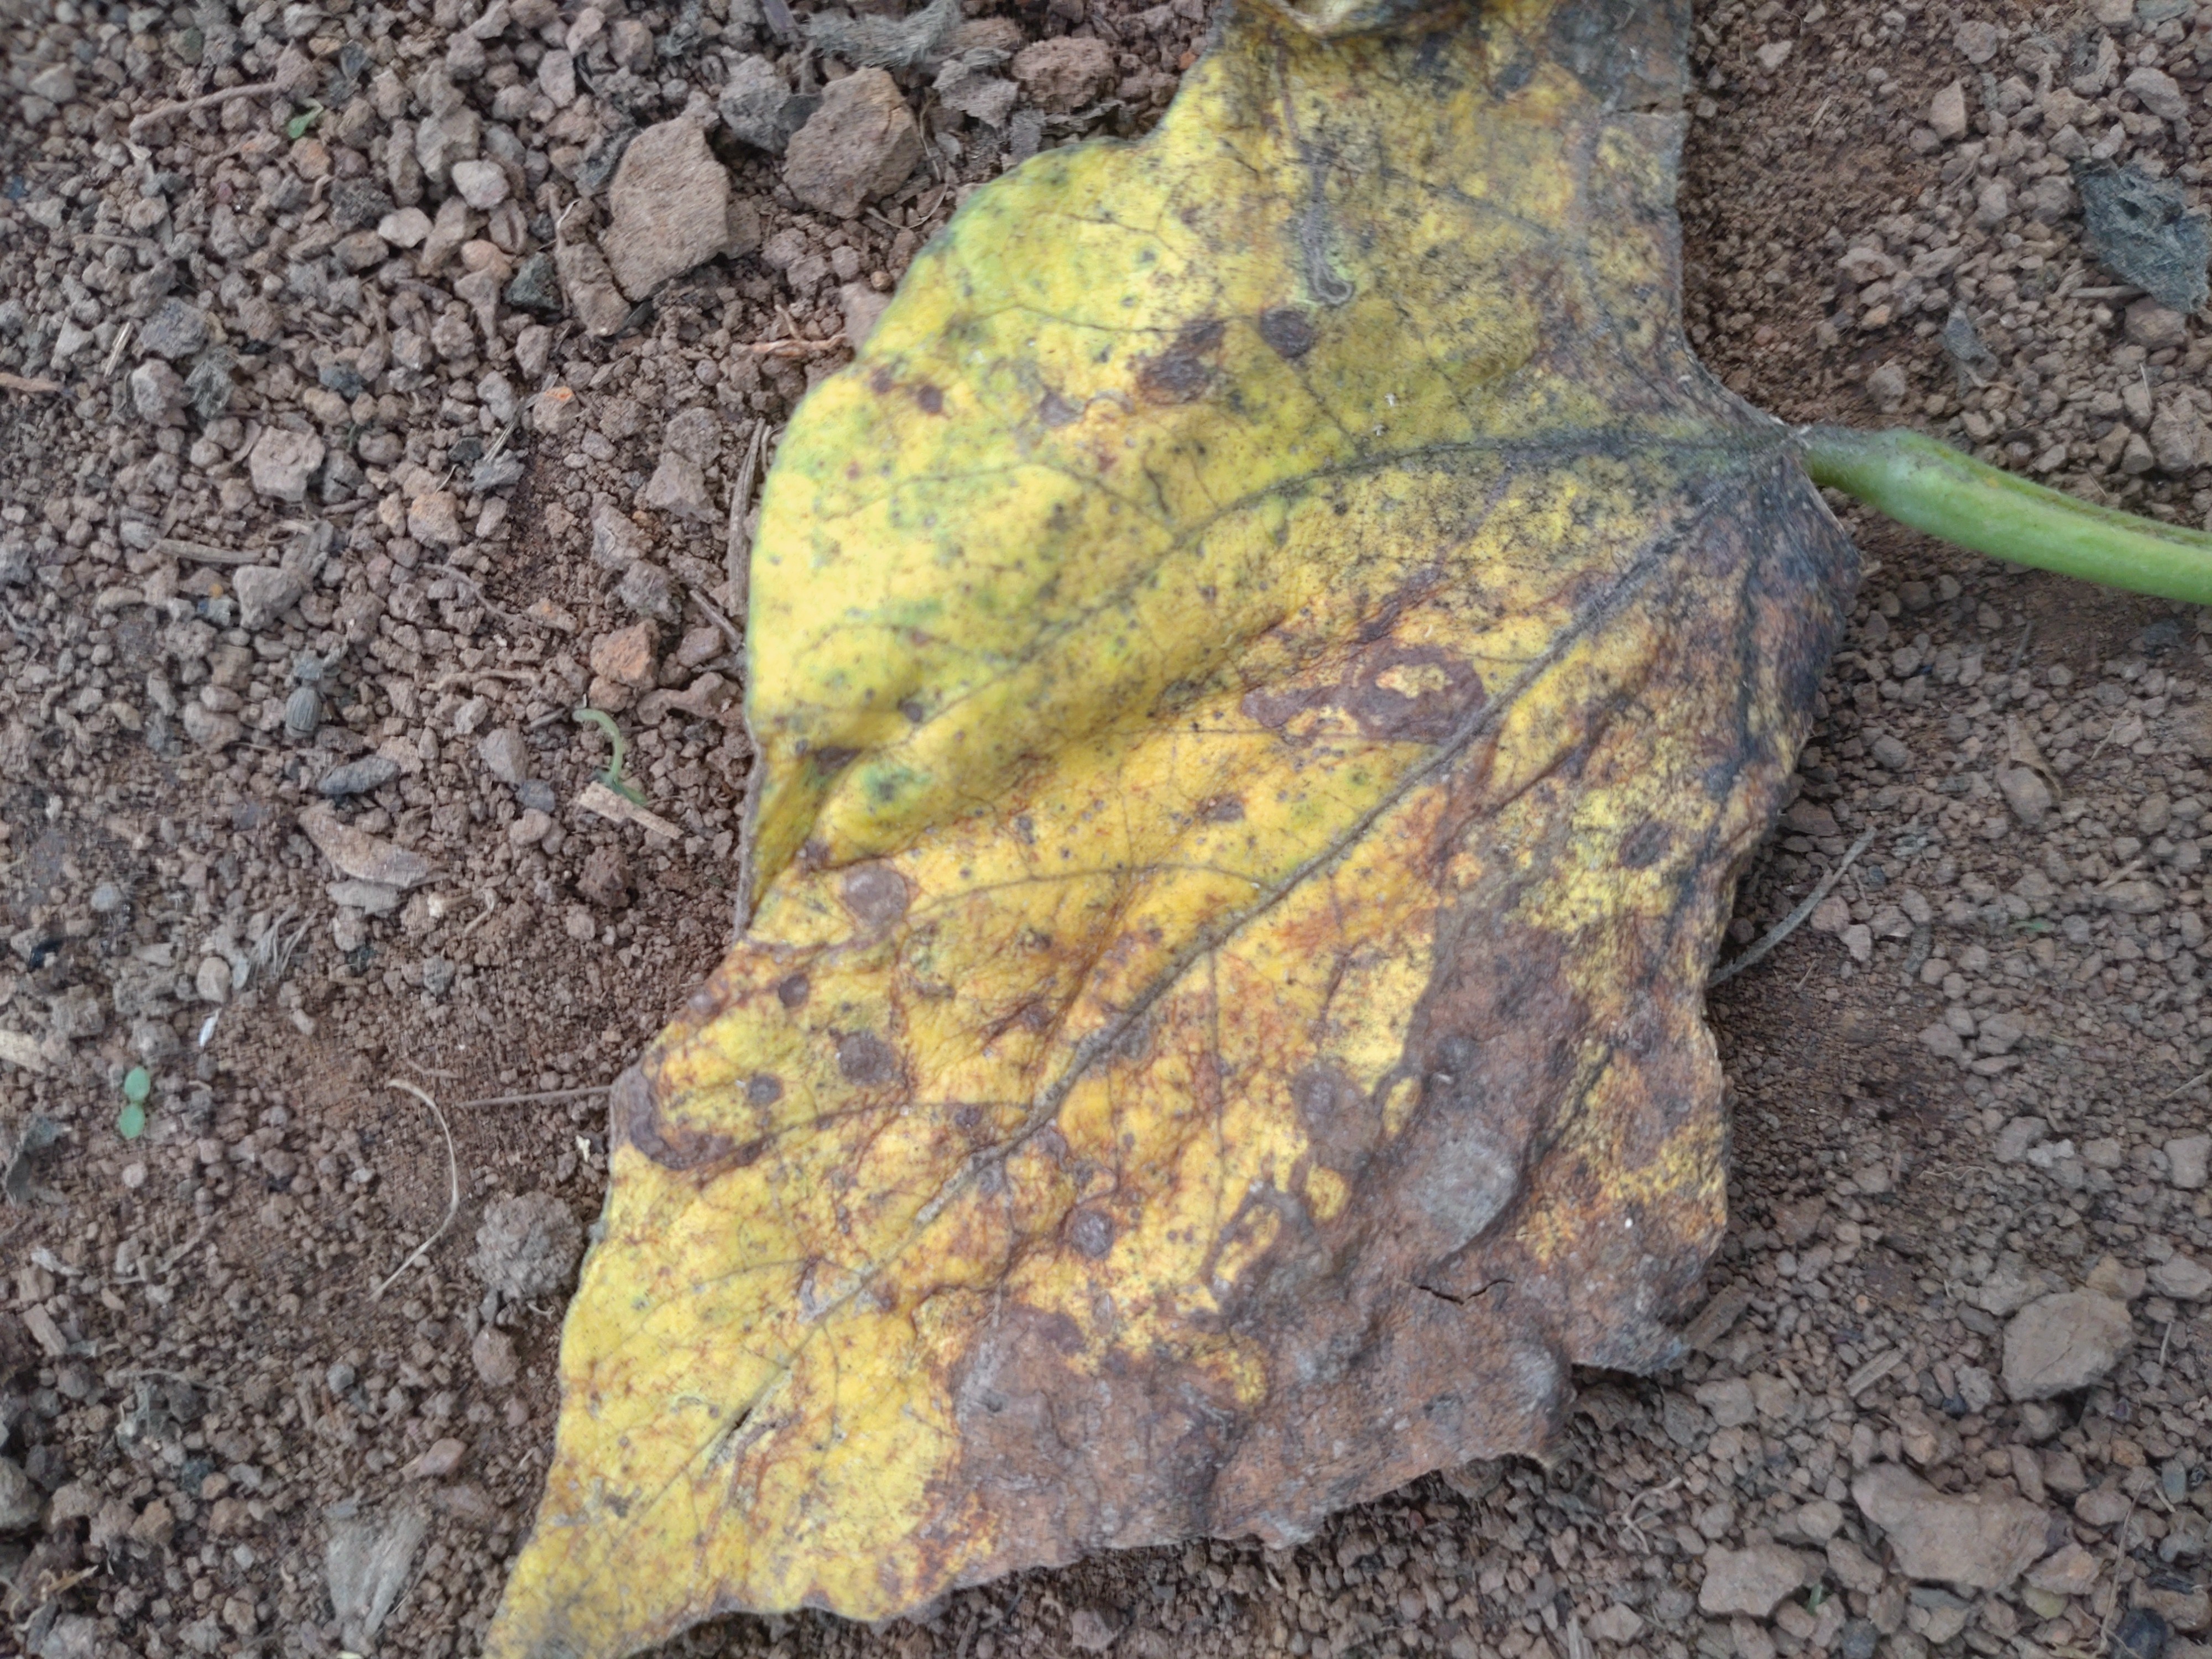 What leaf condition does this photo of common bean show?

anthracnose
